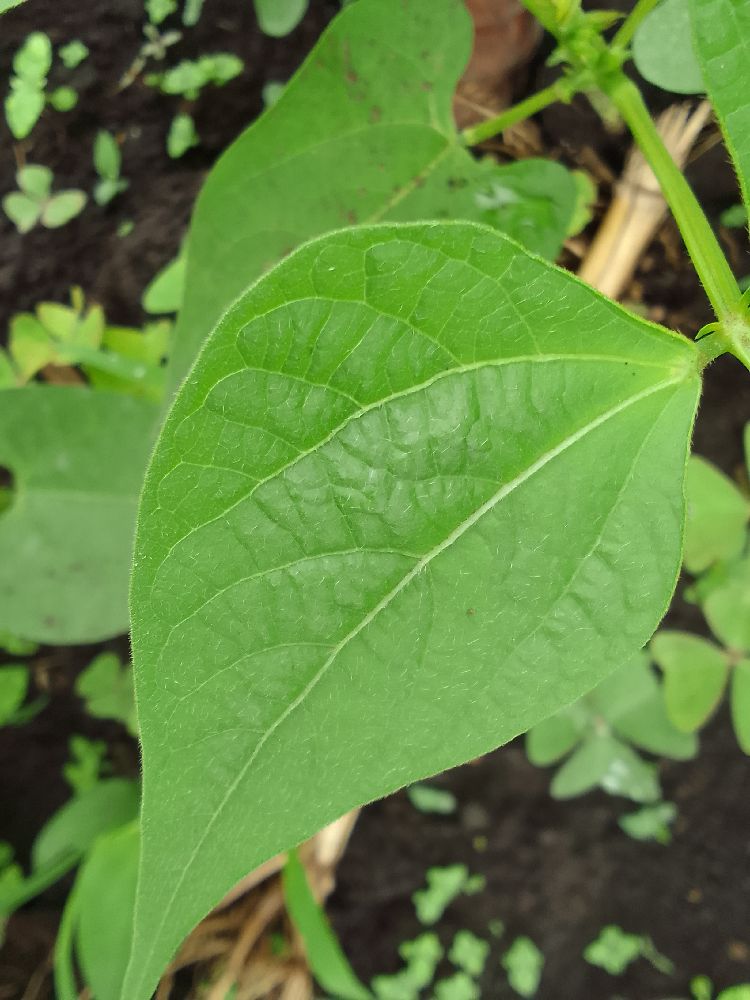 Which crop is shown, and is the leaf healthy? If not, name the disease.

common bean, healthy
